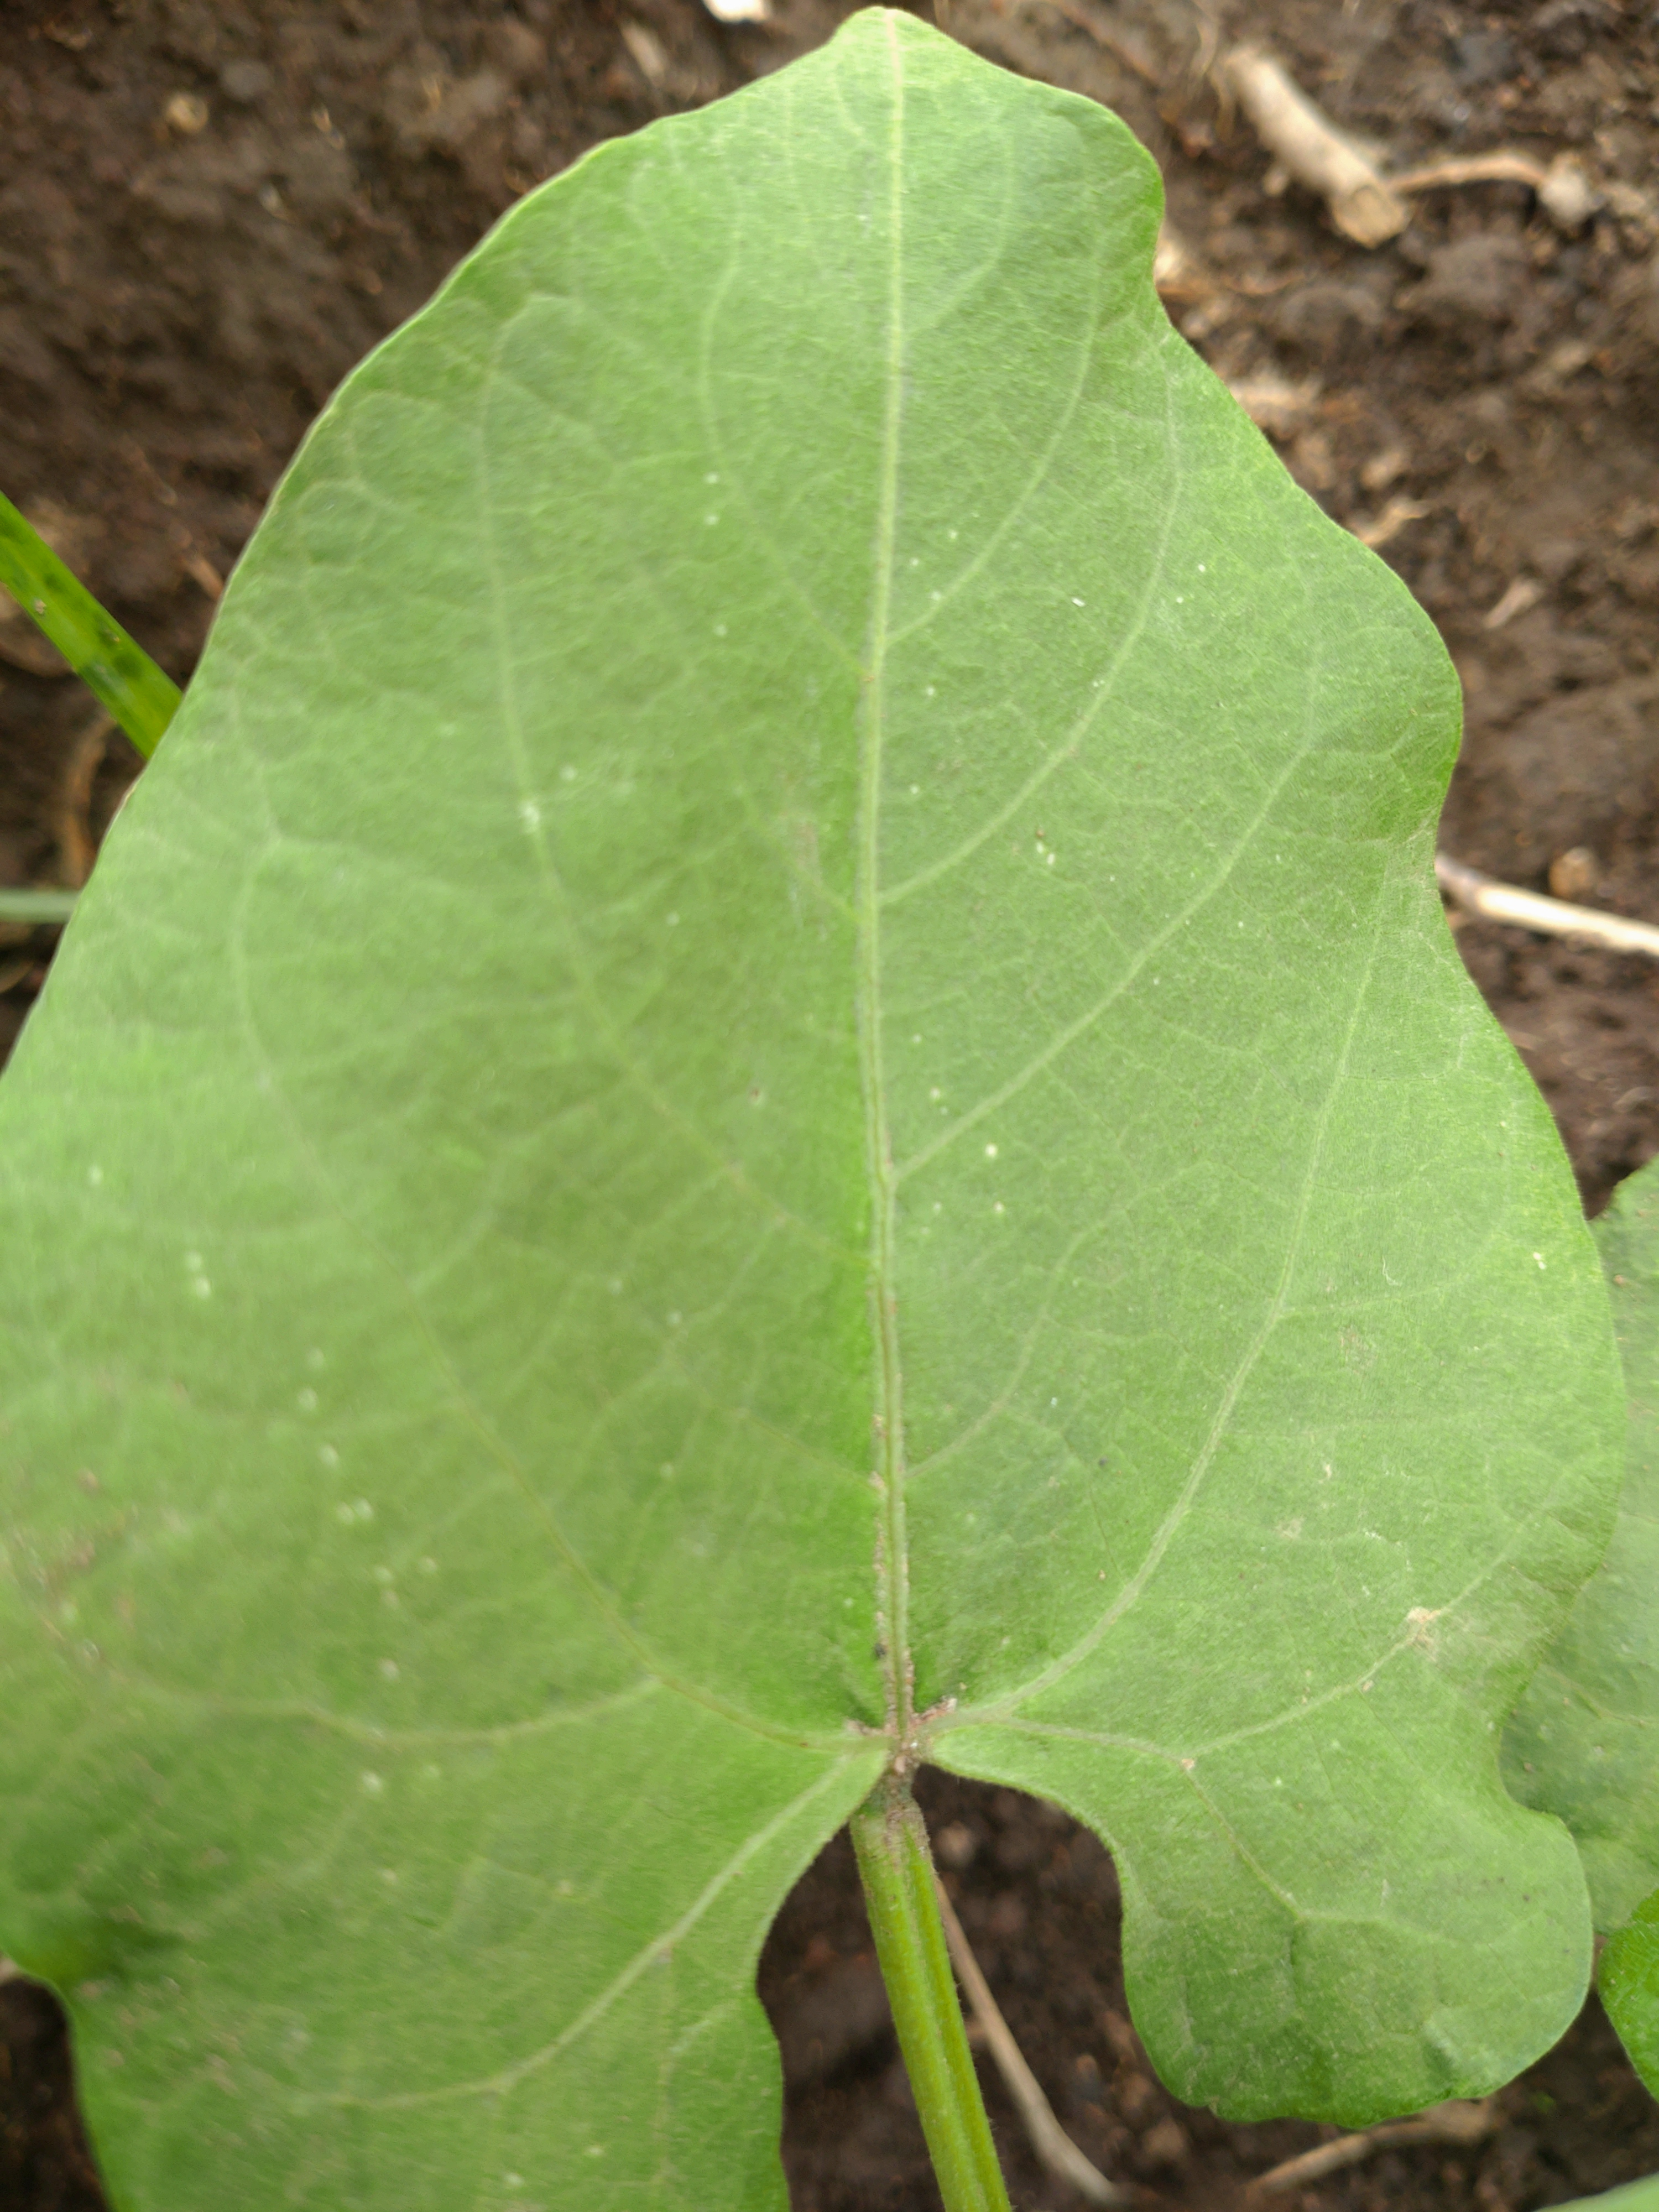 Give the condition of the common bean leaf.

healthy
